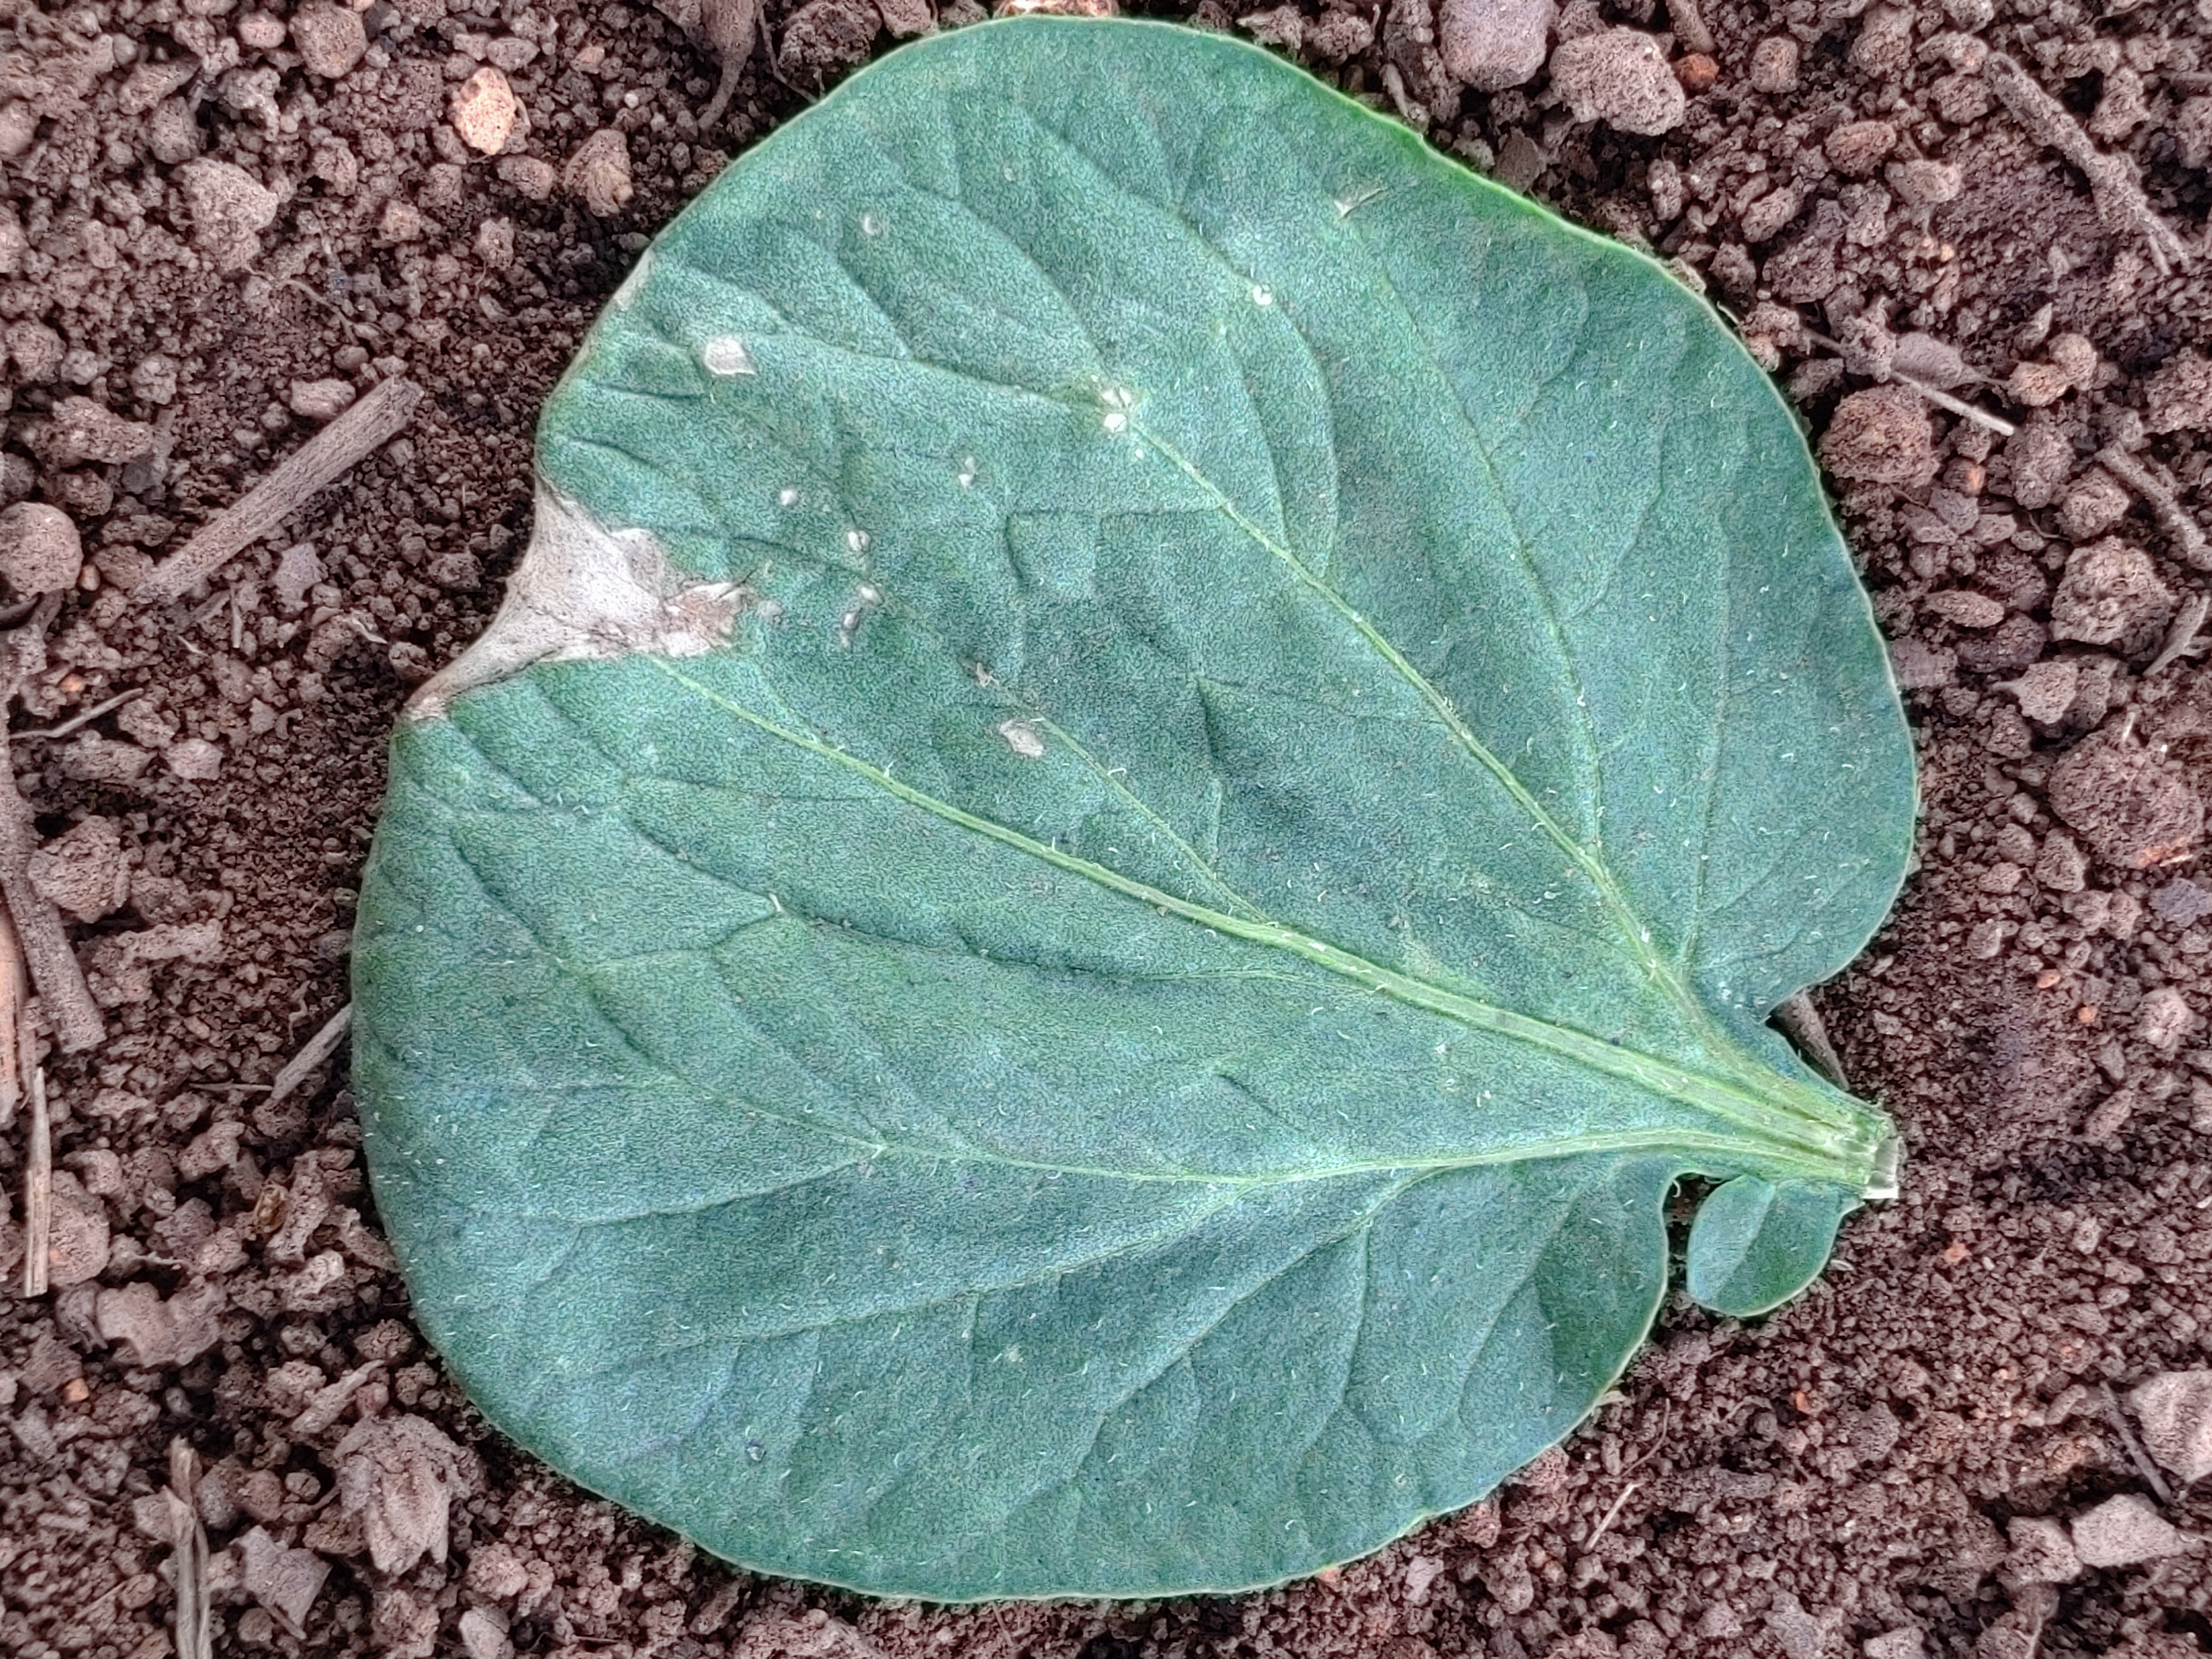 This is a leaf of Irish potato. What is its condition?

early blight
